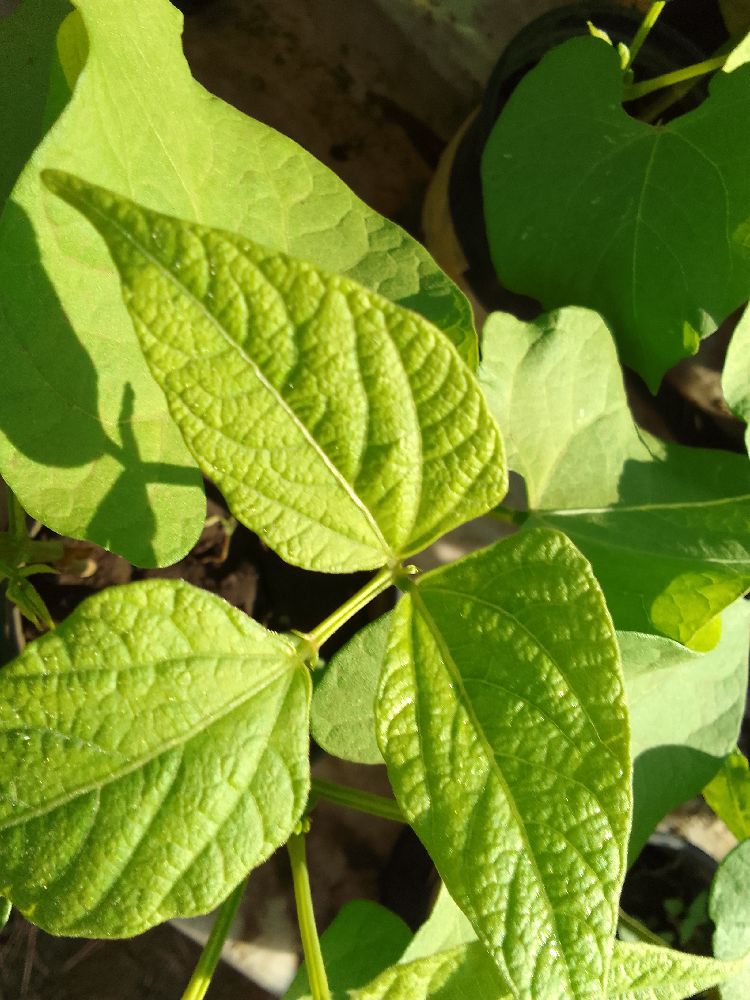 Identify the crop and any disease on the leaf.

common bean, healthy
